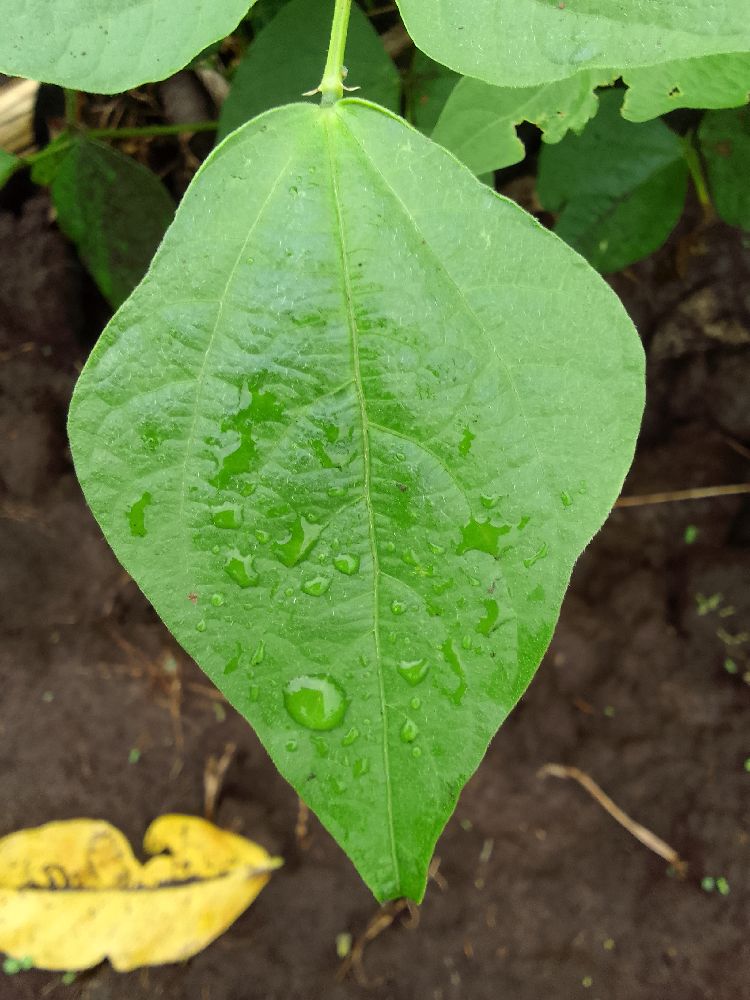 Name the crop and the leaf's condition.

common bean, healthy
